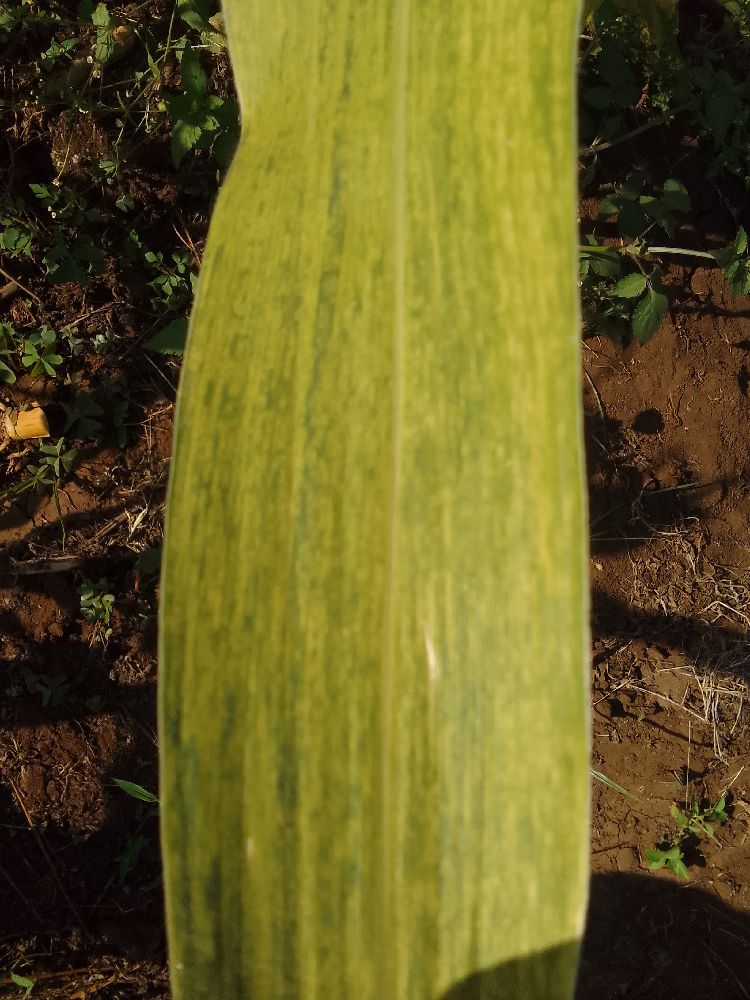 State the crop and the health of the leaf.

maize, maize lethal necrosis
